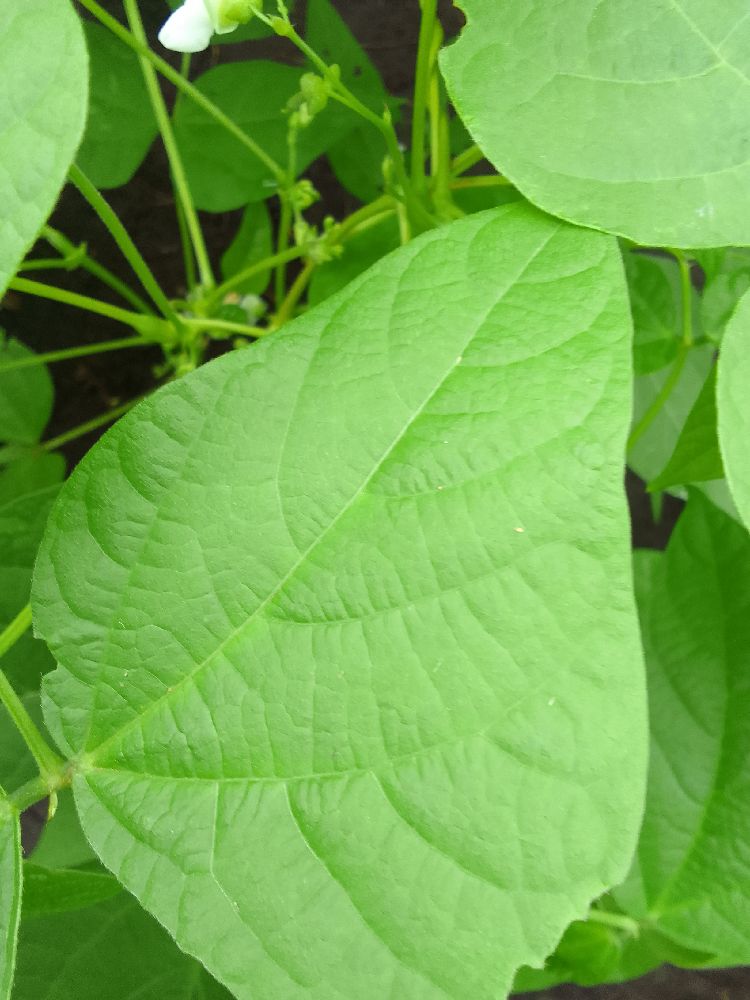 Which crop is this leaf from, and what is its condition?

common bean, healthy
